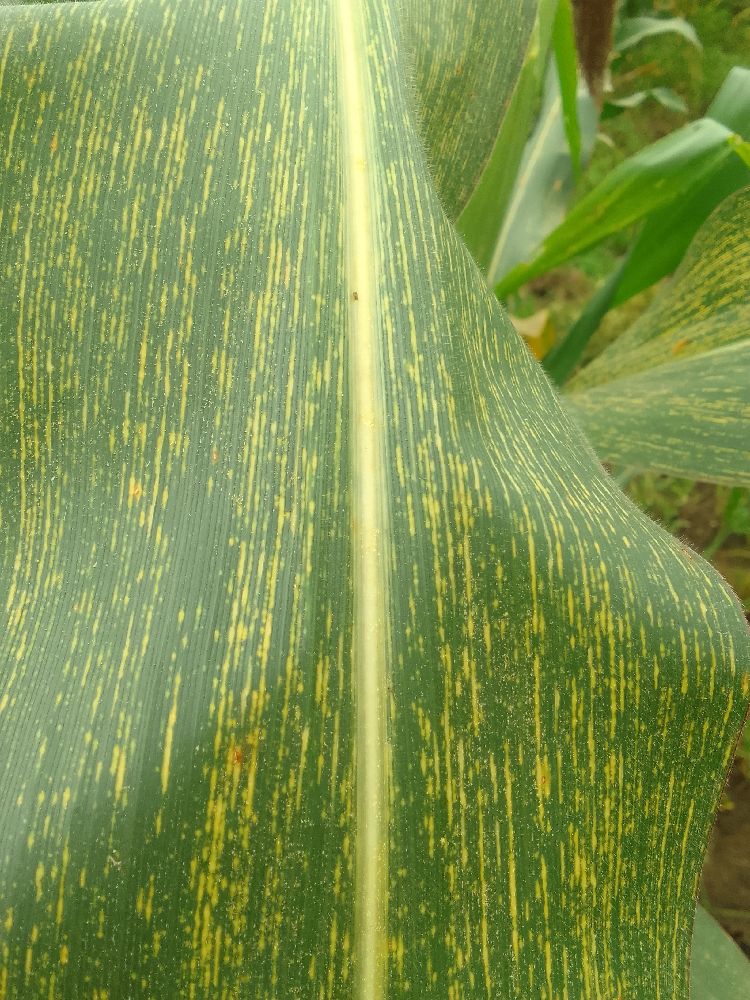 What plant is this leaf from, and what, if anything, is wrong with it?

maize, maize streak virus
